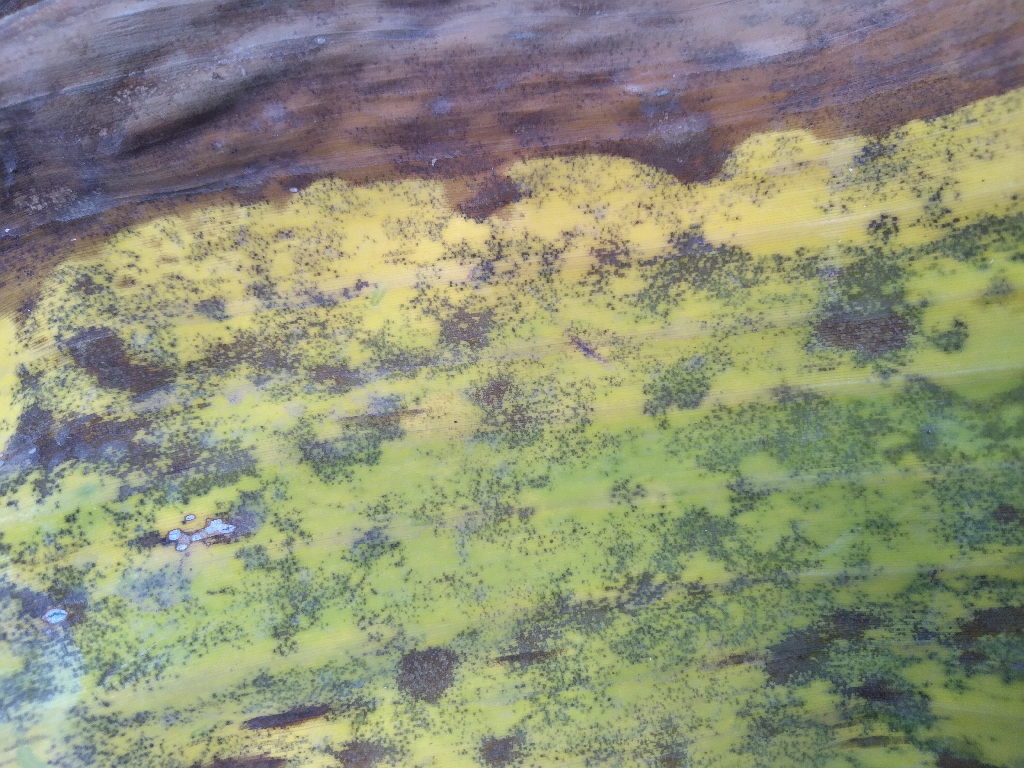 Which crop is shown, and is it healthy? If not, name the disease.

banana, black sigatoka
